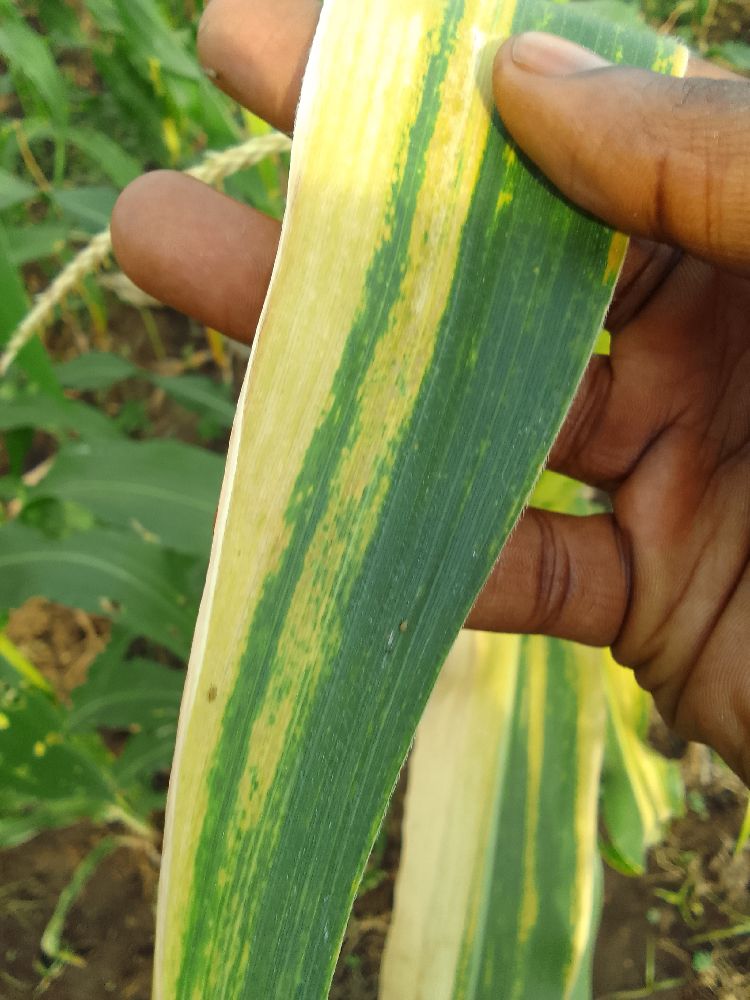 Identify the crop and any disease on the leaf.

maize, maize lethal necrosis
